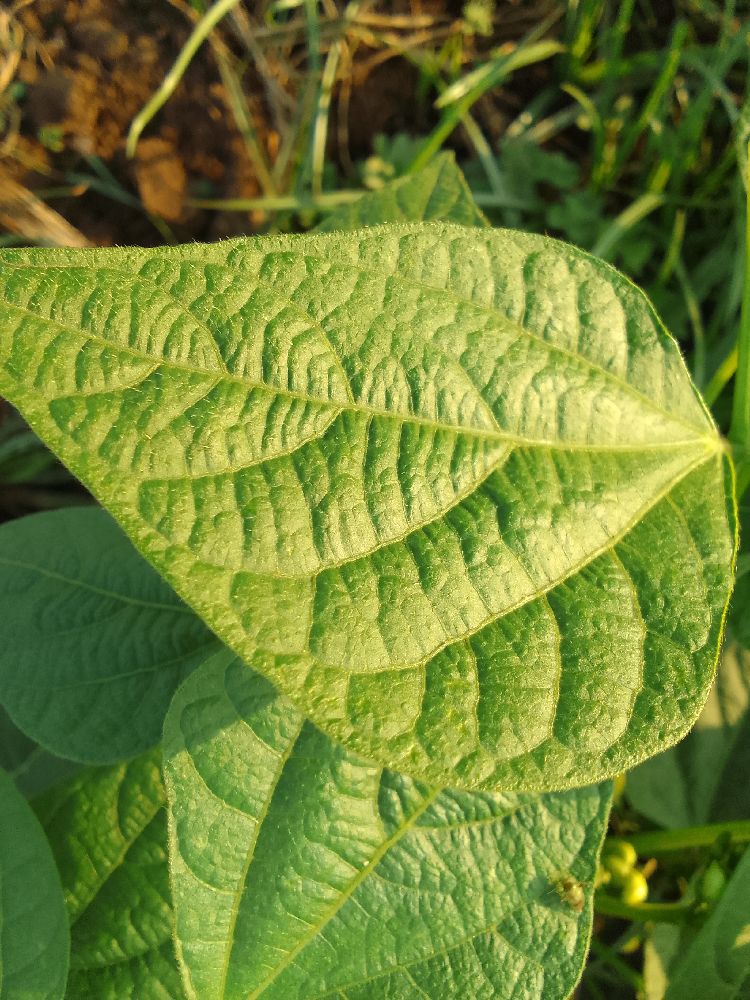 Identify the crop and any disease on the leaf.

common bean, healthy
